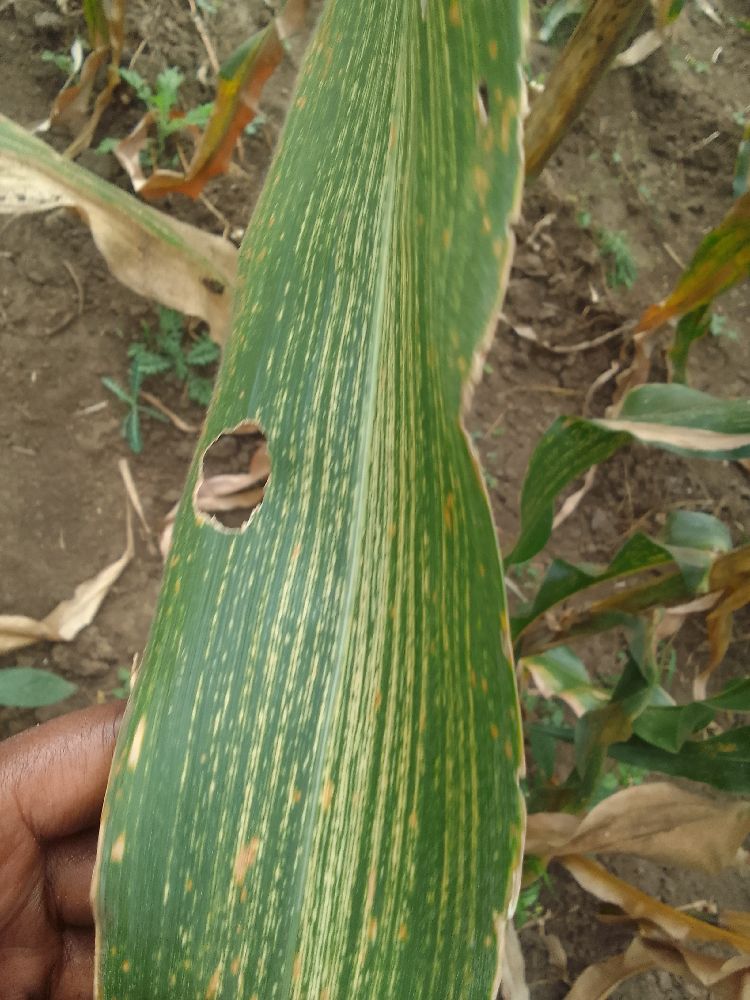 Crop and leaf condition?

maize, maize streak virus
